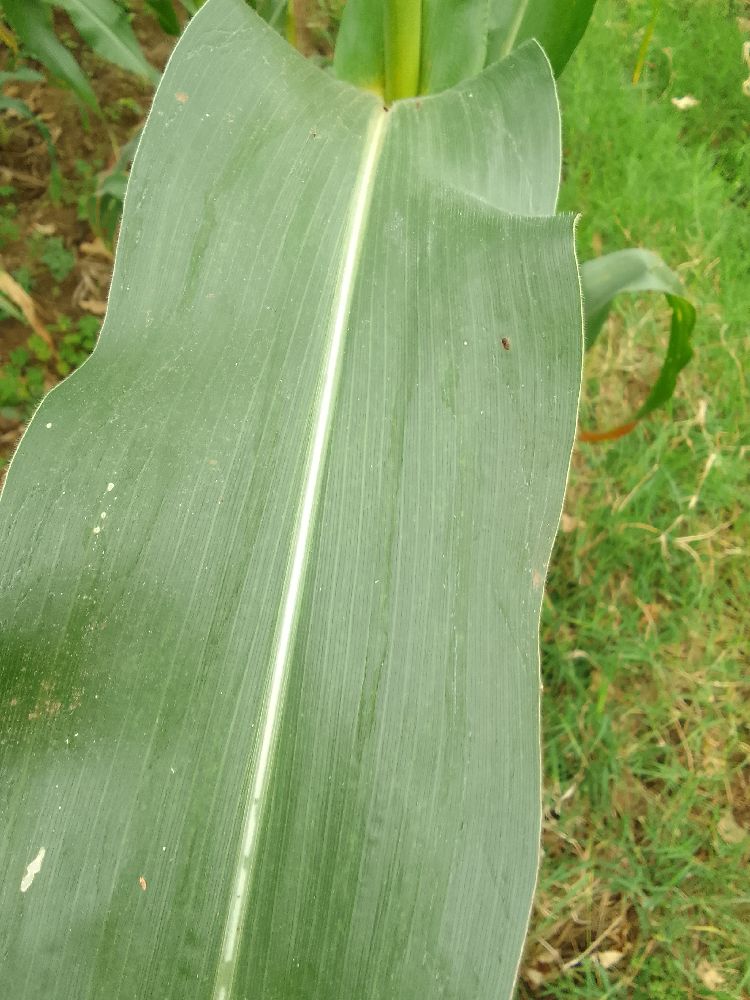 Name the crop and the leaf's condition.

maize, healthy
